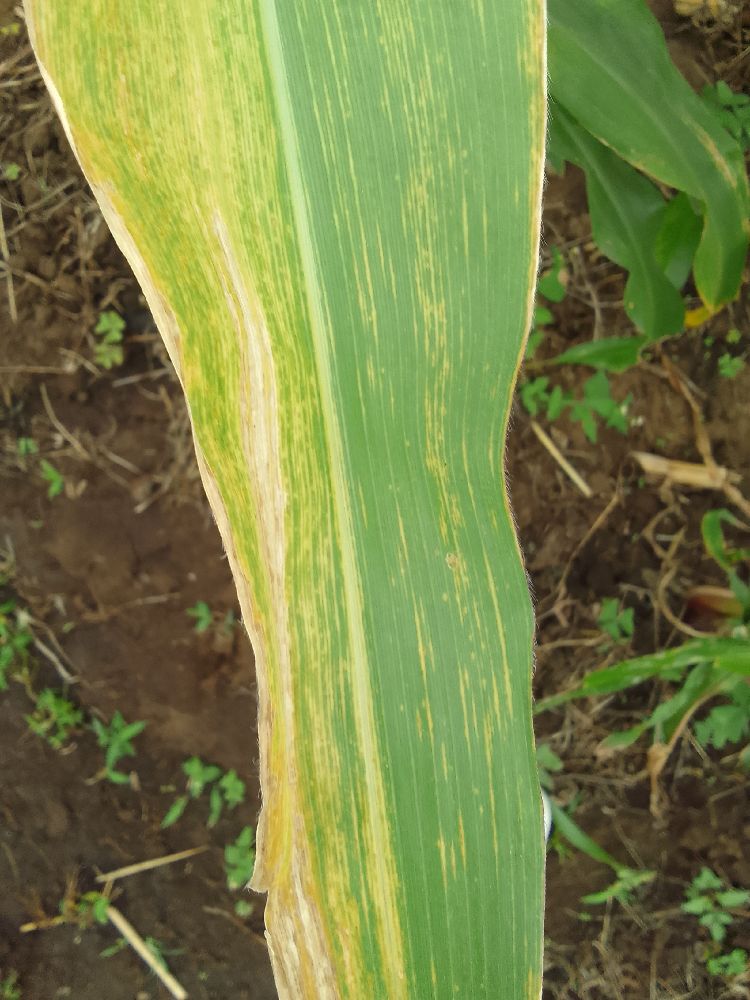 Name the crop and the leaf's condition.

maize, maize lethal necrosis
